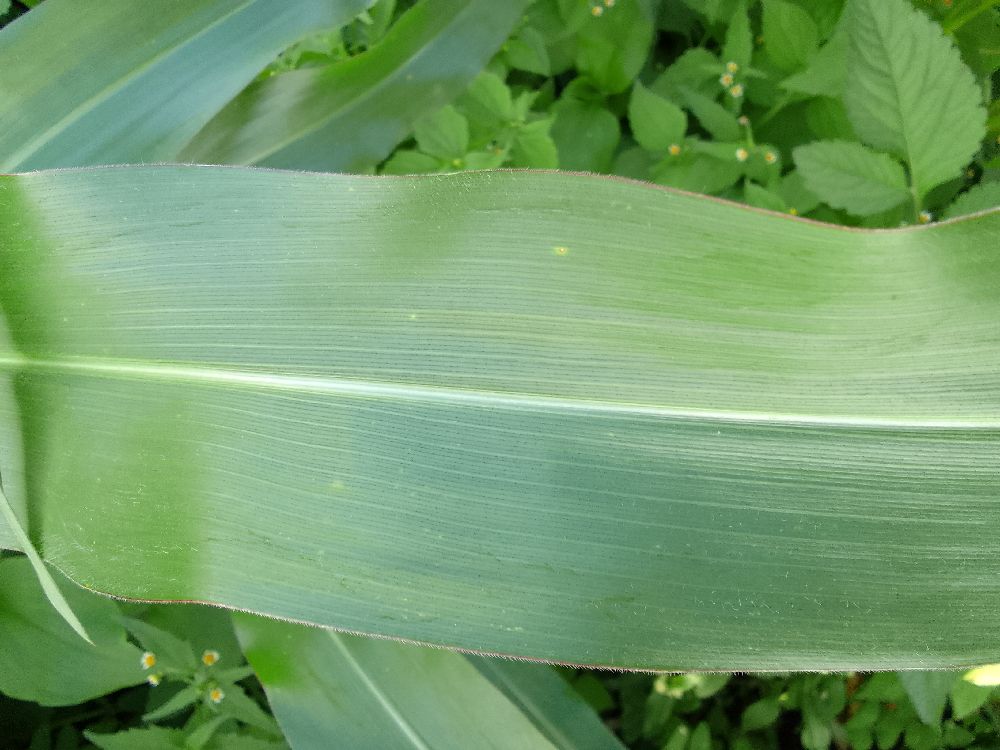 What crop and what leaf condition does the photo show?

maize, healthy
